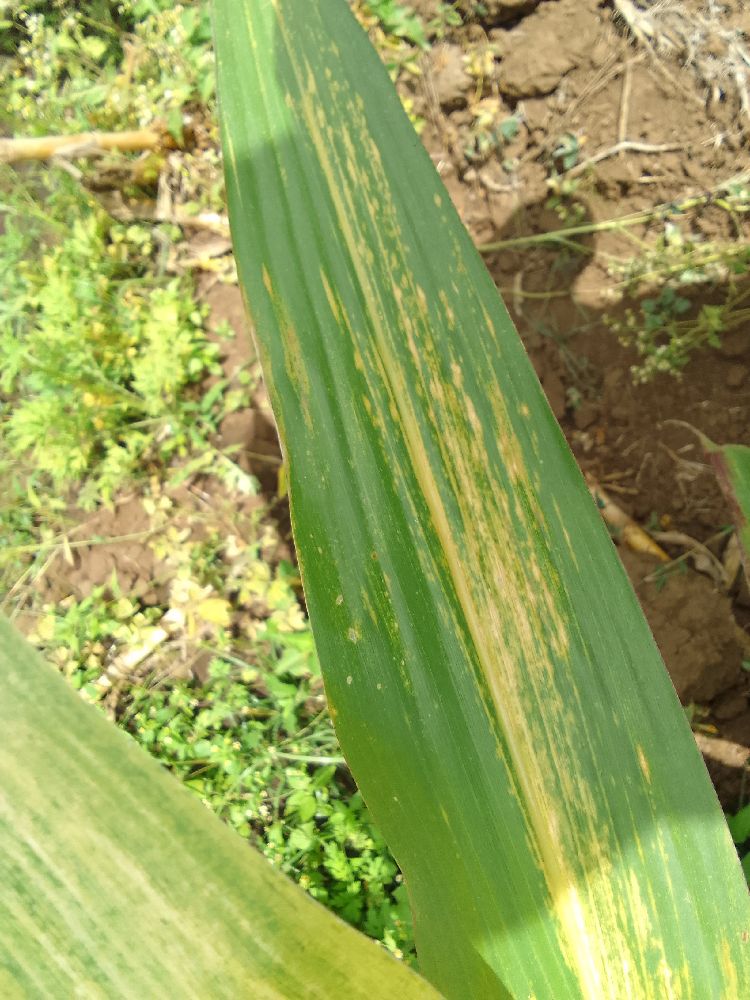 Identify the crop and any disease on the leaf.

maize, maize lethal necrosis
